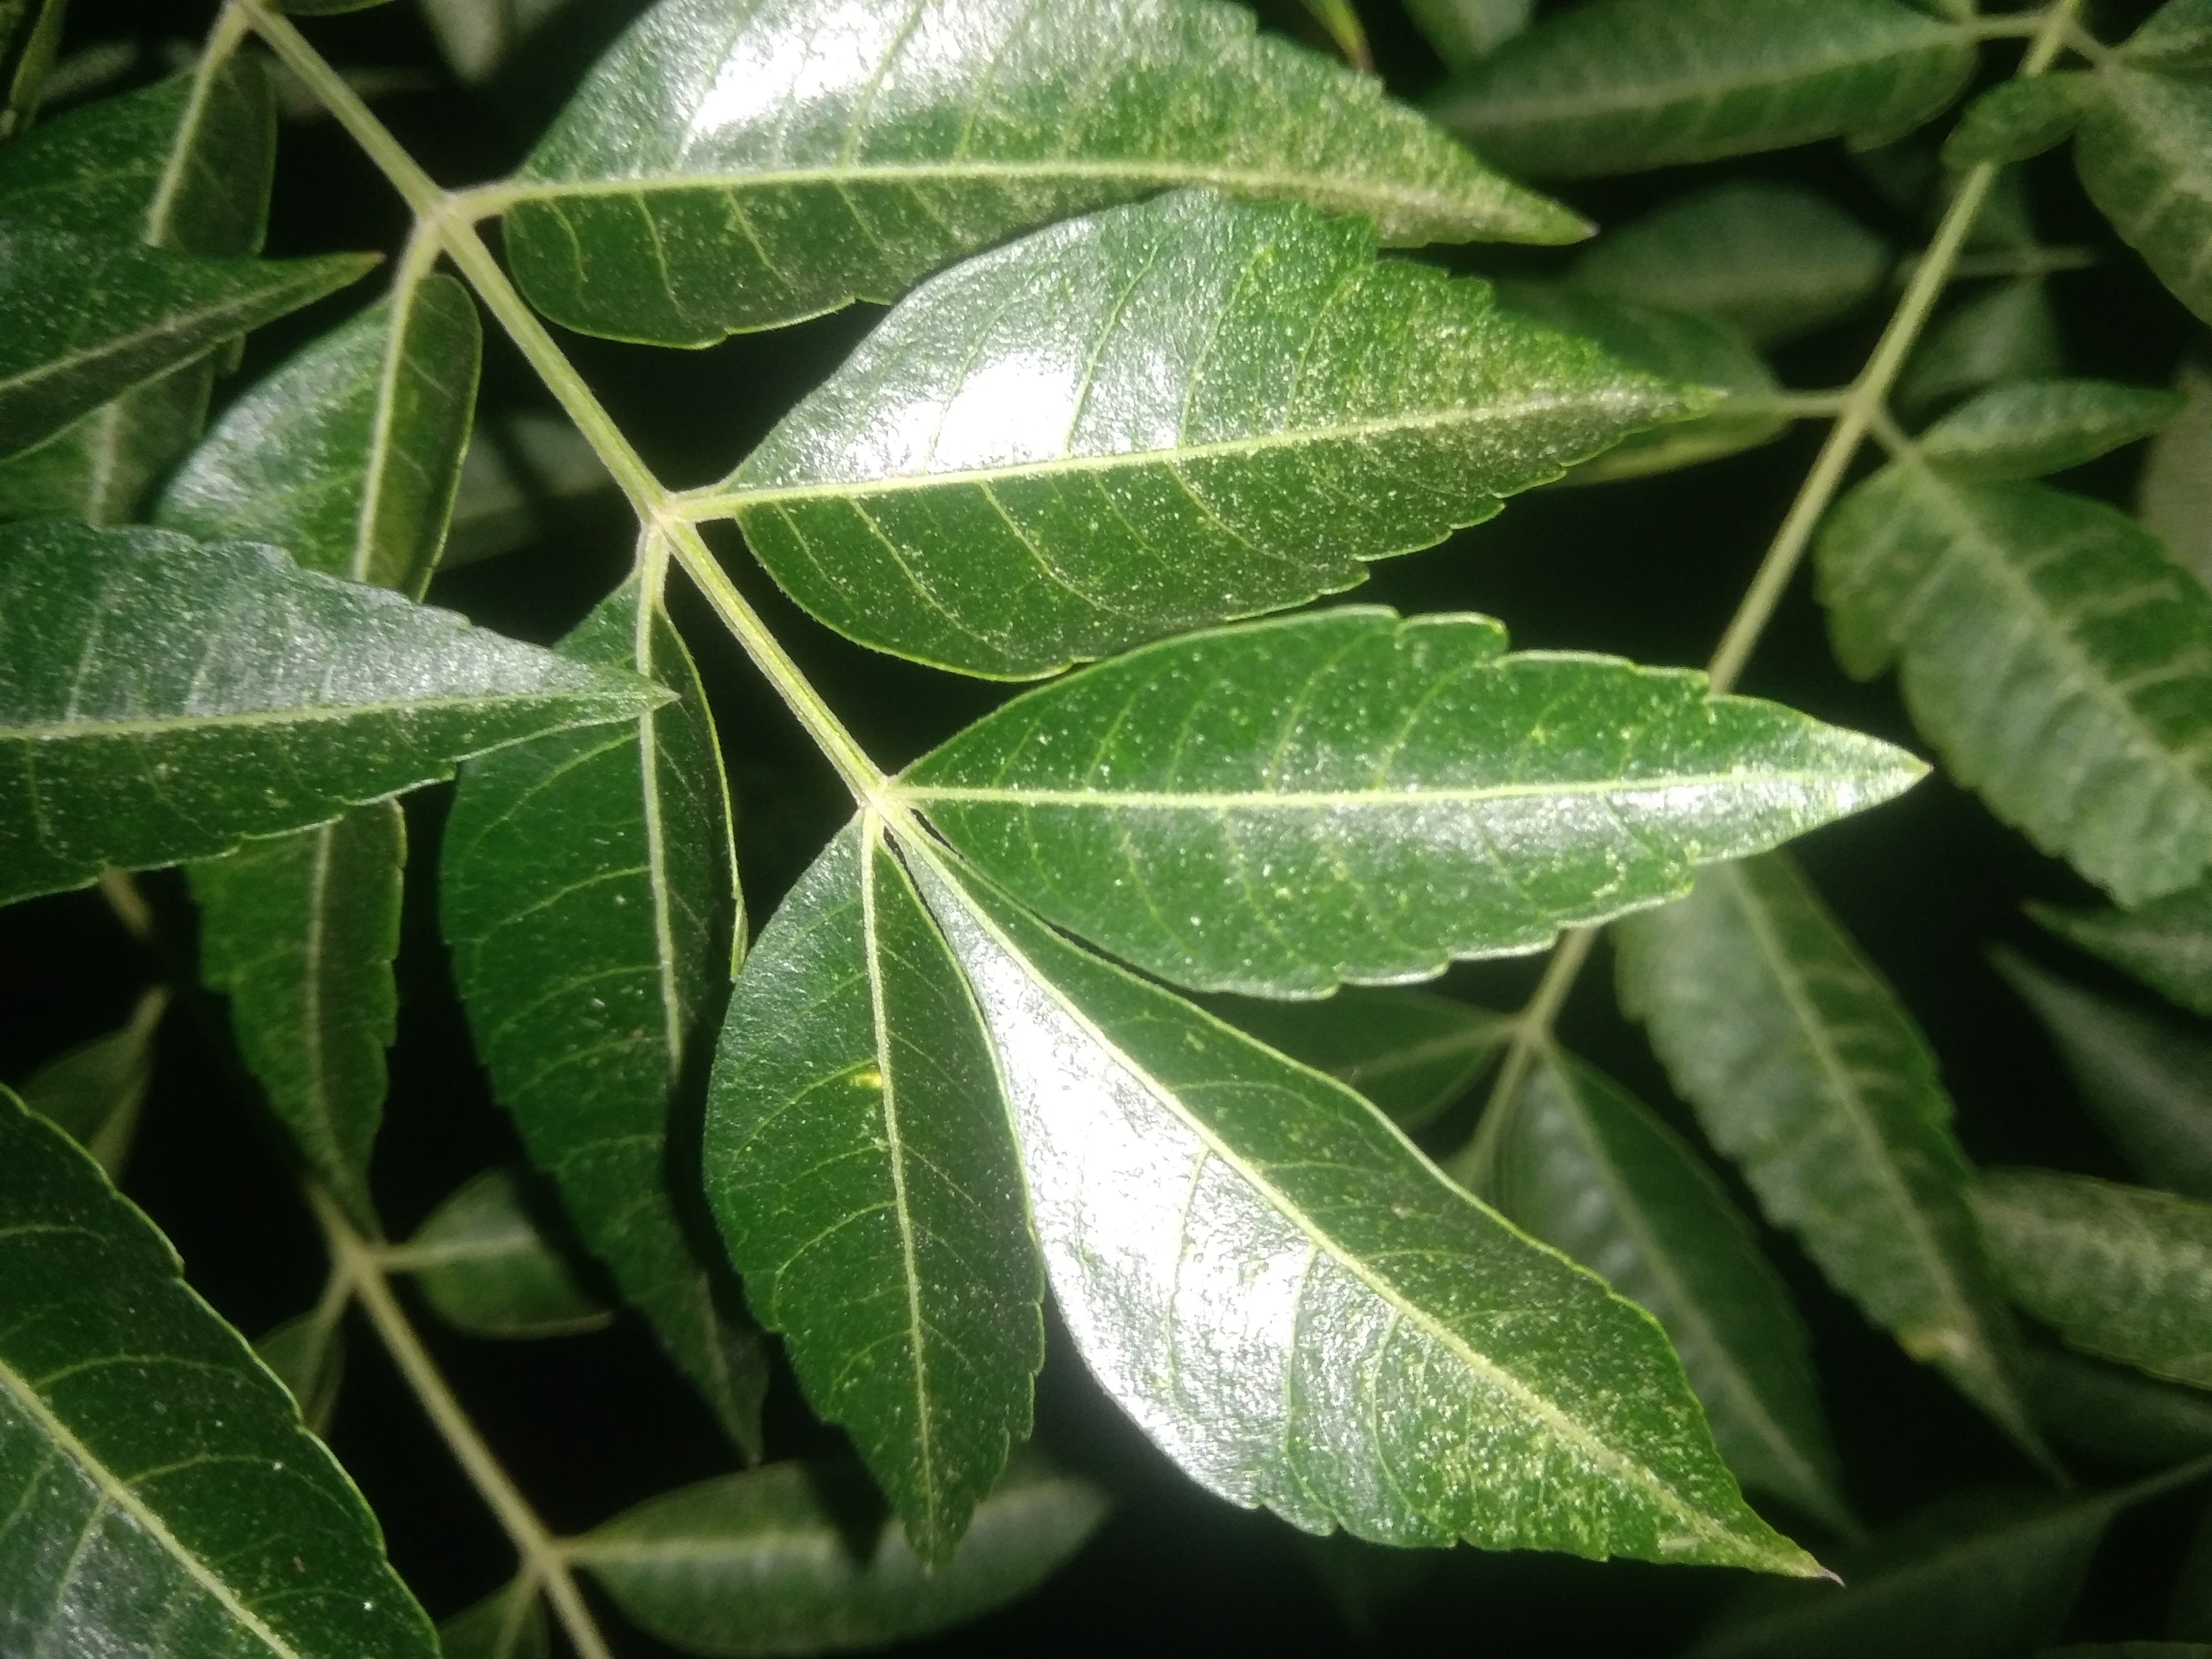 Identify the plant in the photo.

neem
